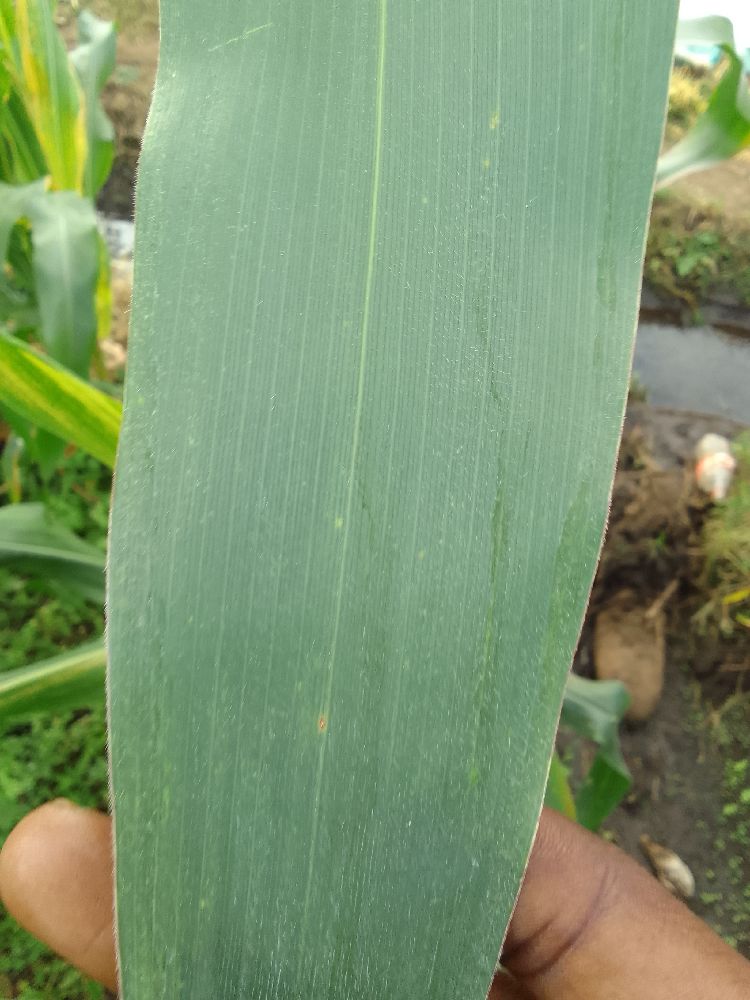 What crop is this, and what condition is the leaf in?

maize, healthy
